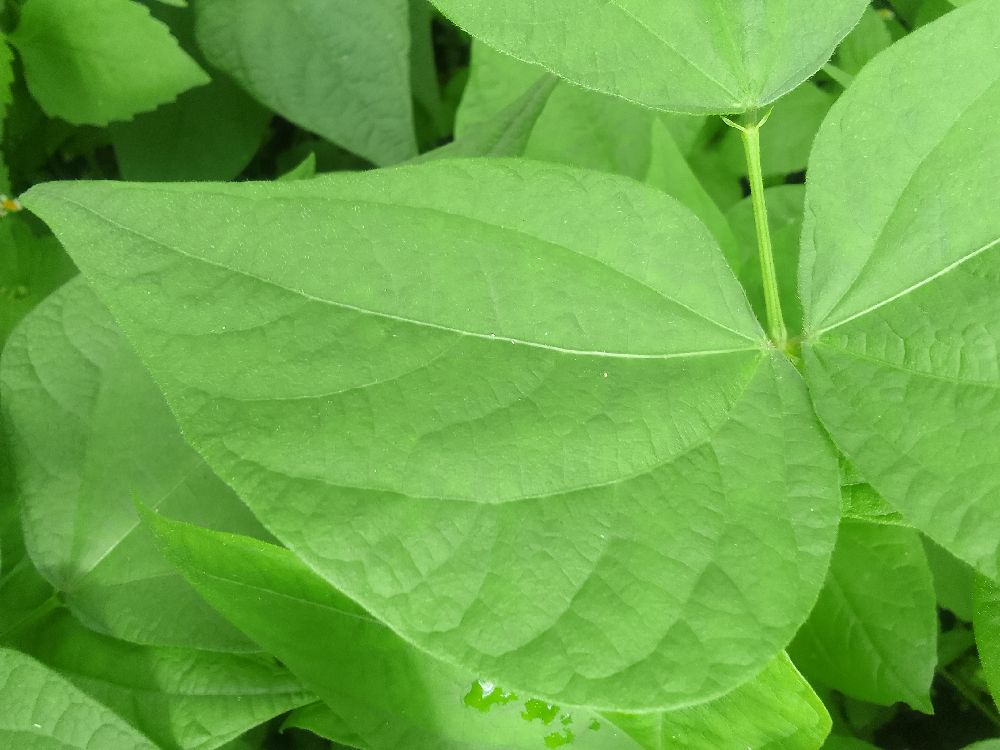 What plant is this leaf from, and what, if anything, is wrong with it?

common bean, healthy
